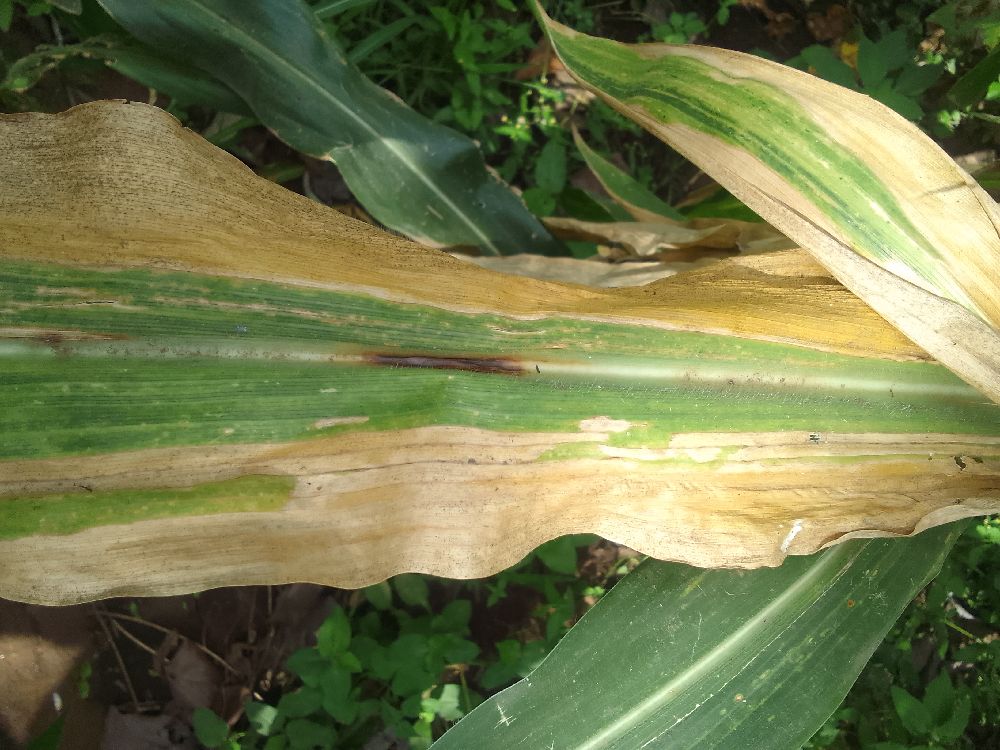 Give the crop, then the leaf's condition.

maize, maize lethal necrosis
